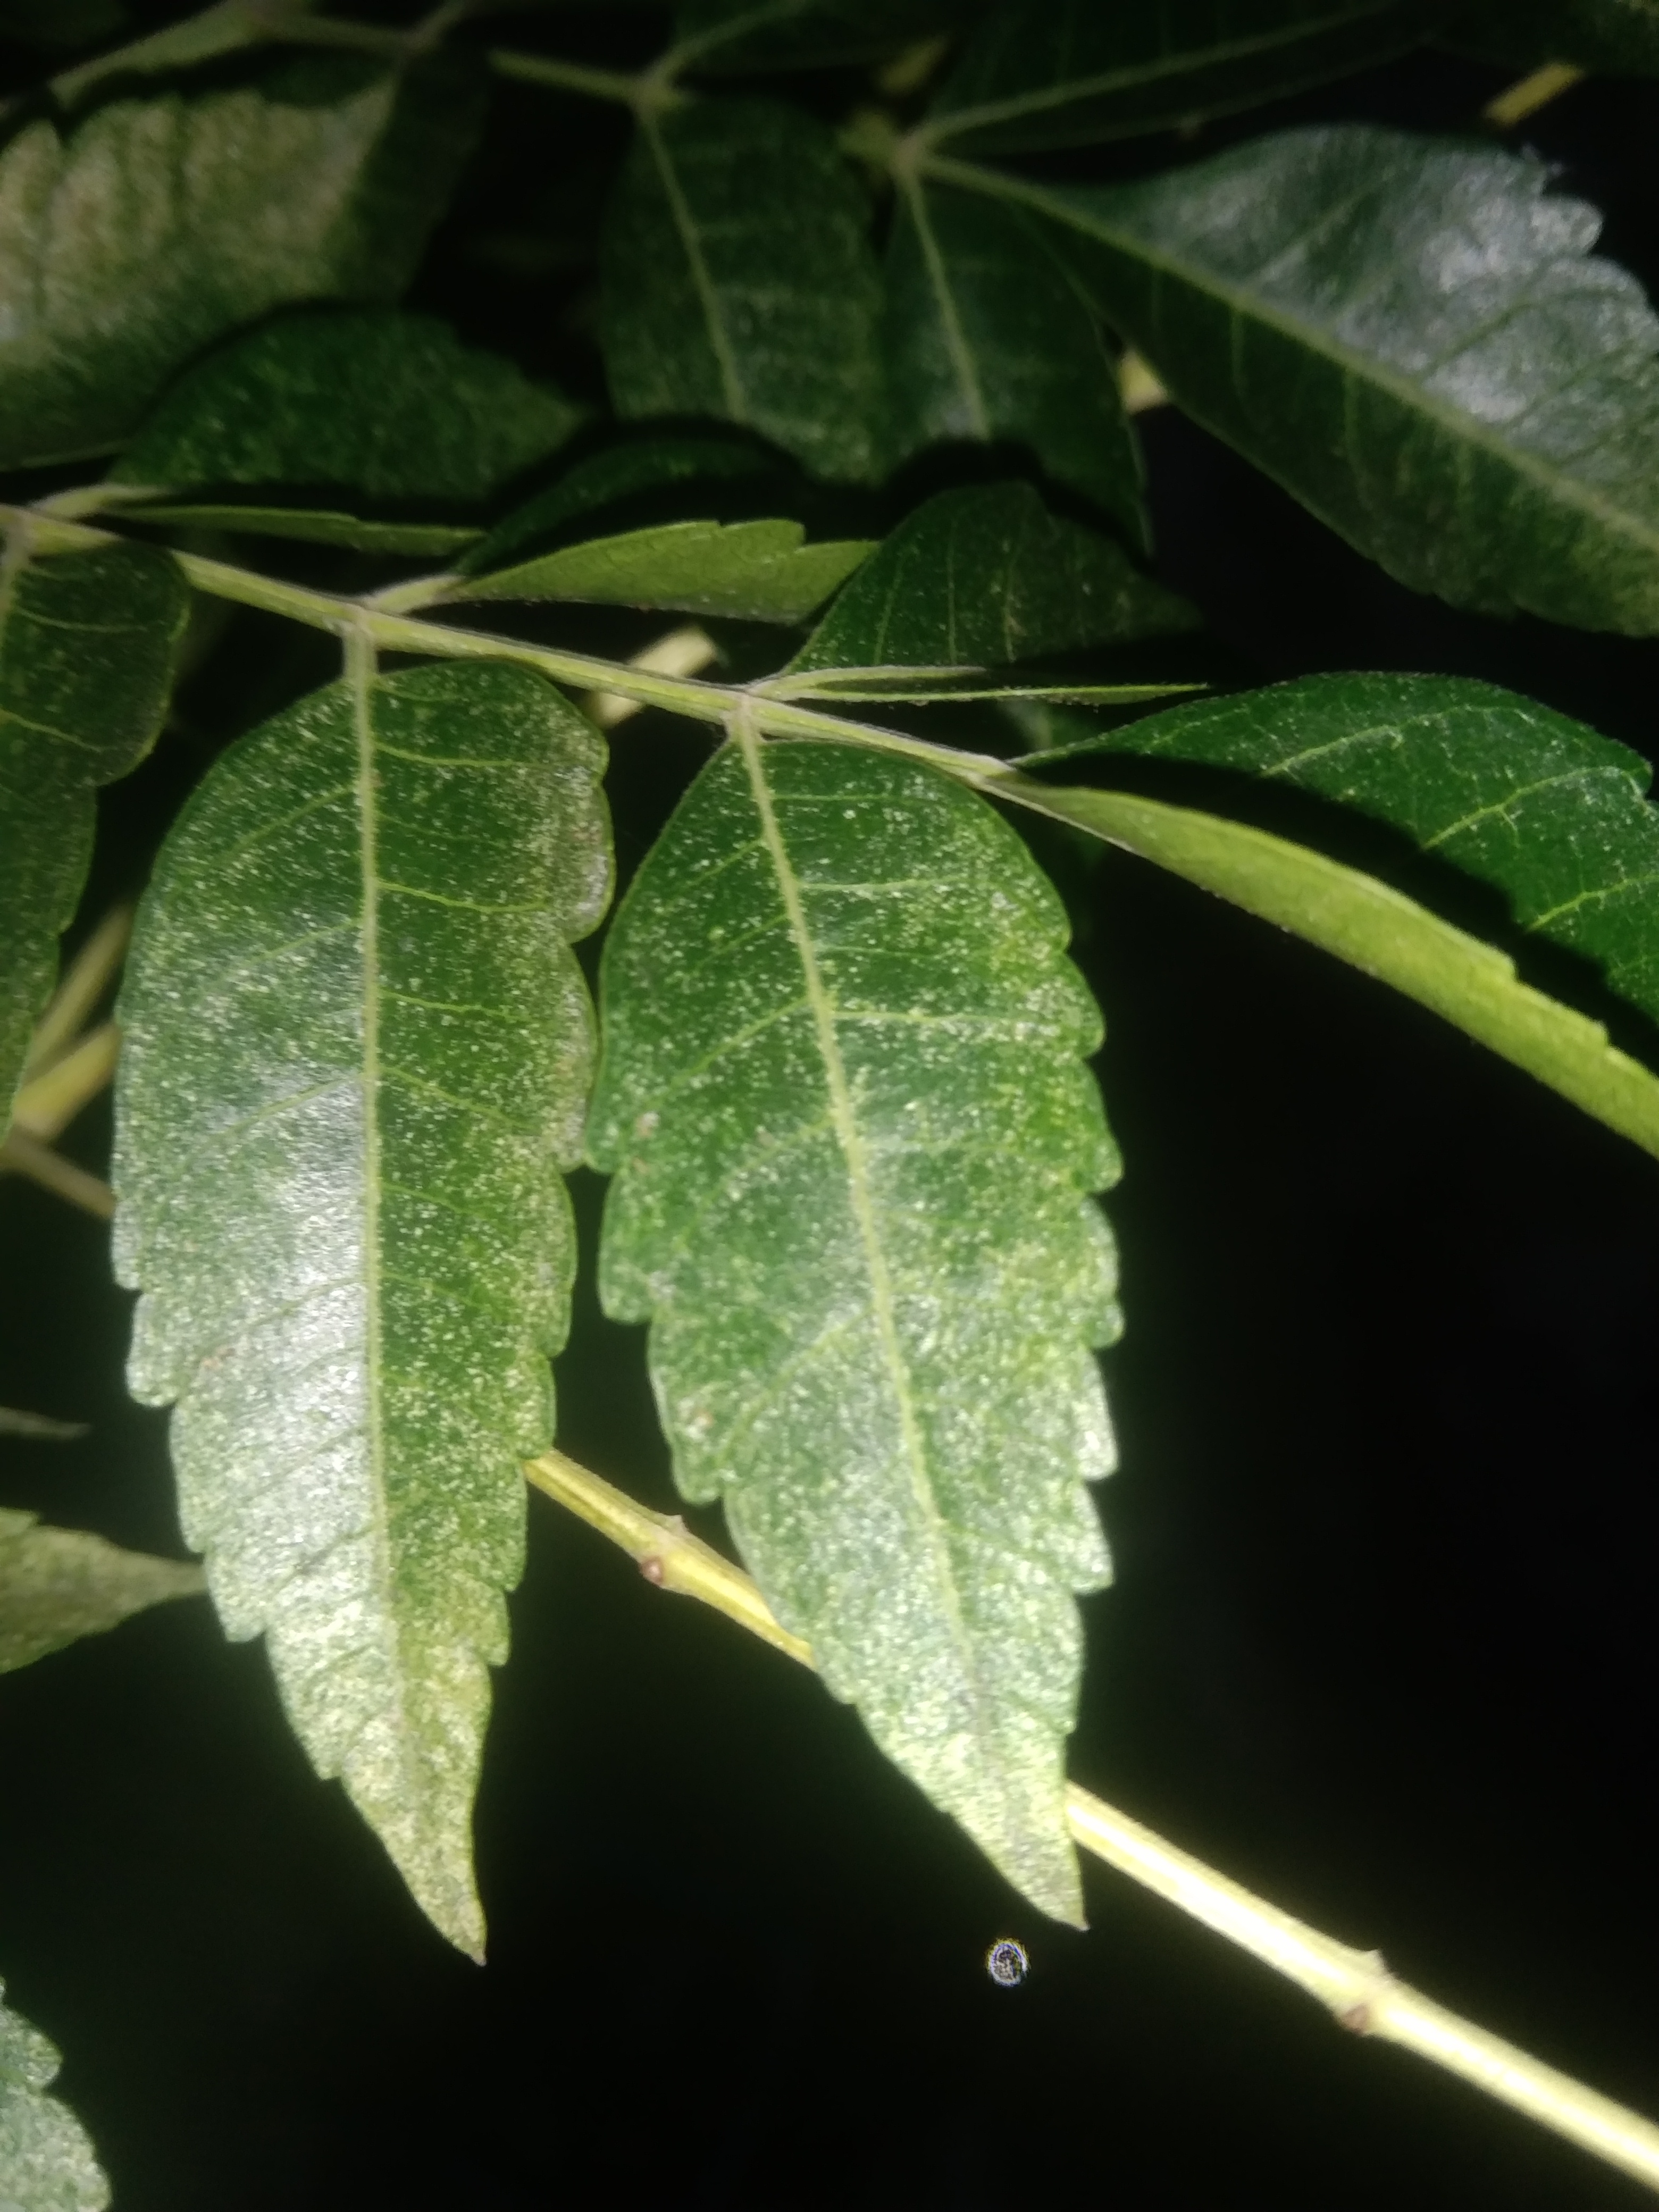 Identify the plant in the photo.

neem
